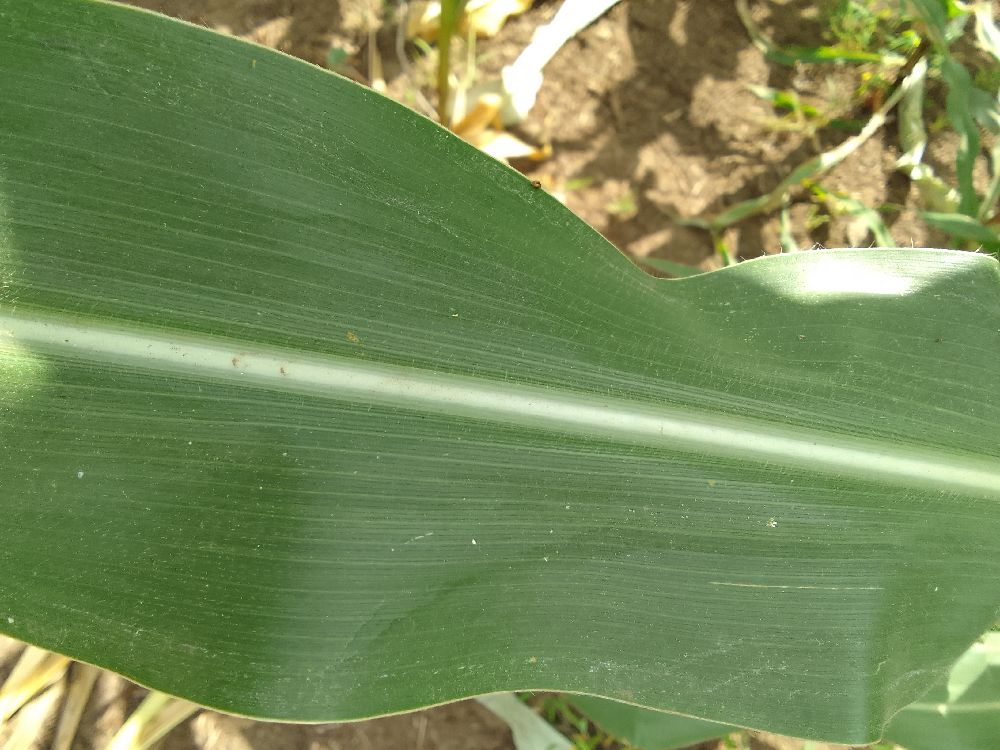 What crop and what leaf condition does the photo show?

maize, healthy
